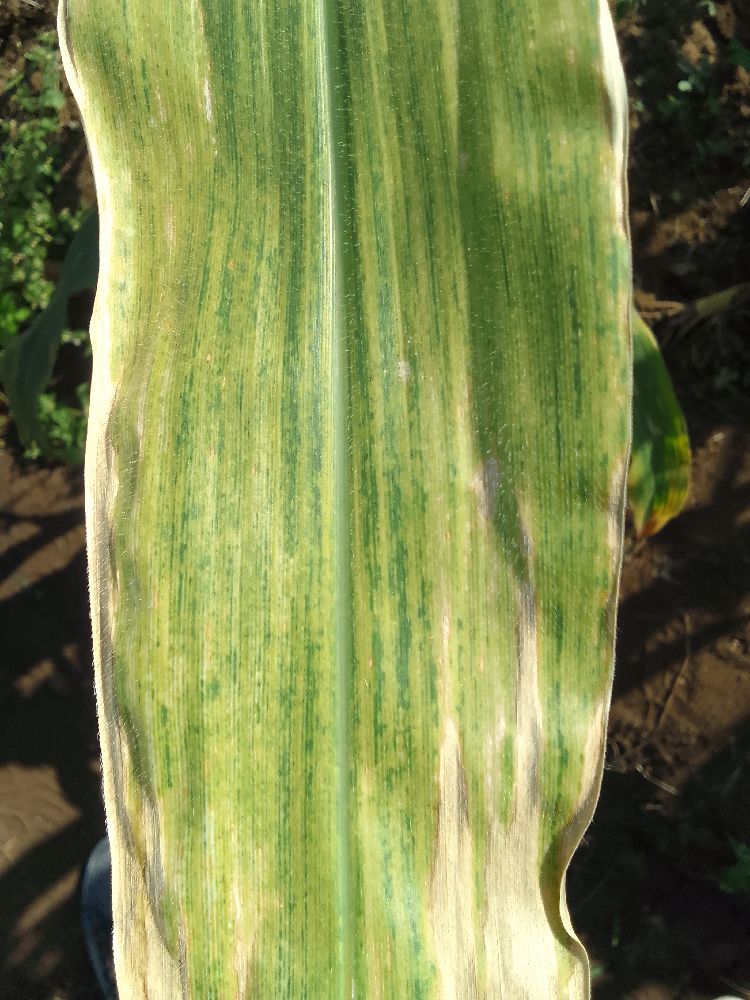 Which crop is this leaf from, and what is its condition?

maize, maize lethal necrosis
